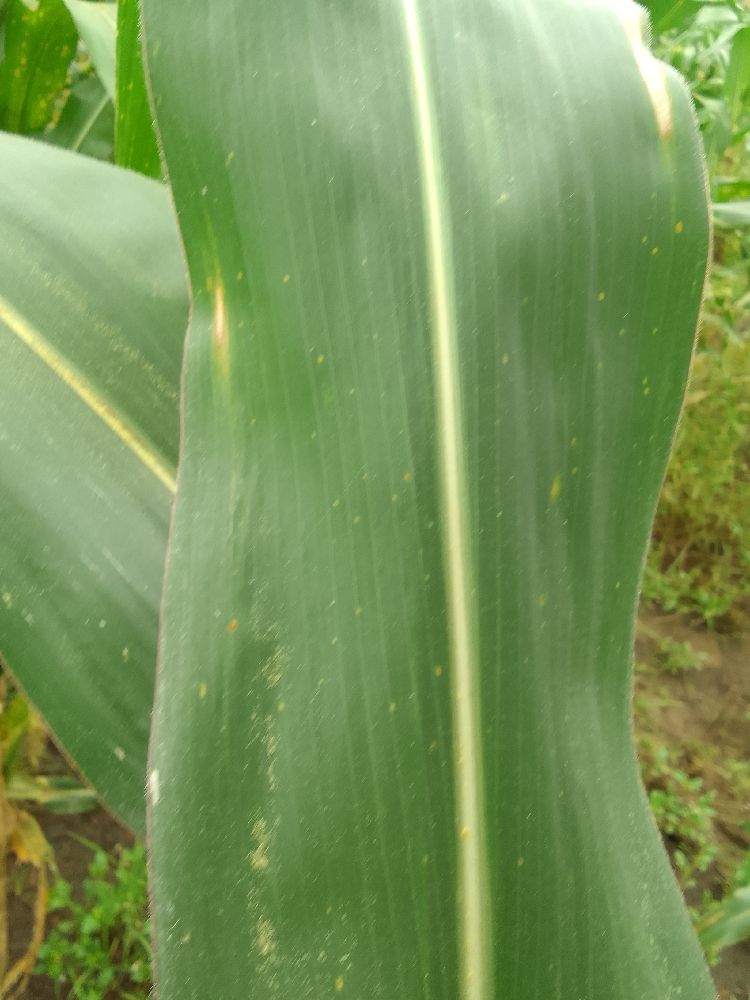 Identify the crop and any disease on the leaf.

maize, healthy
